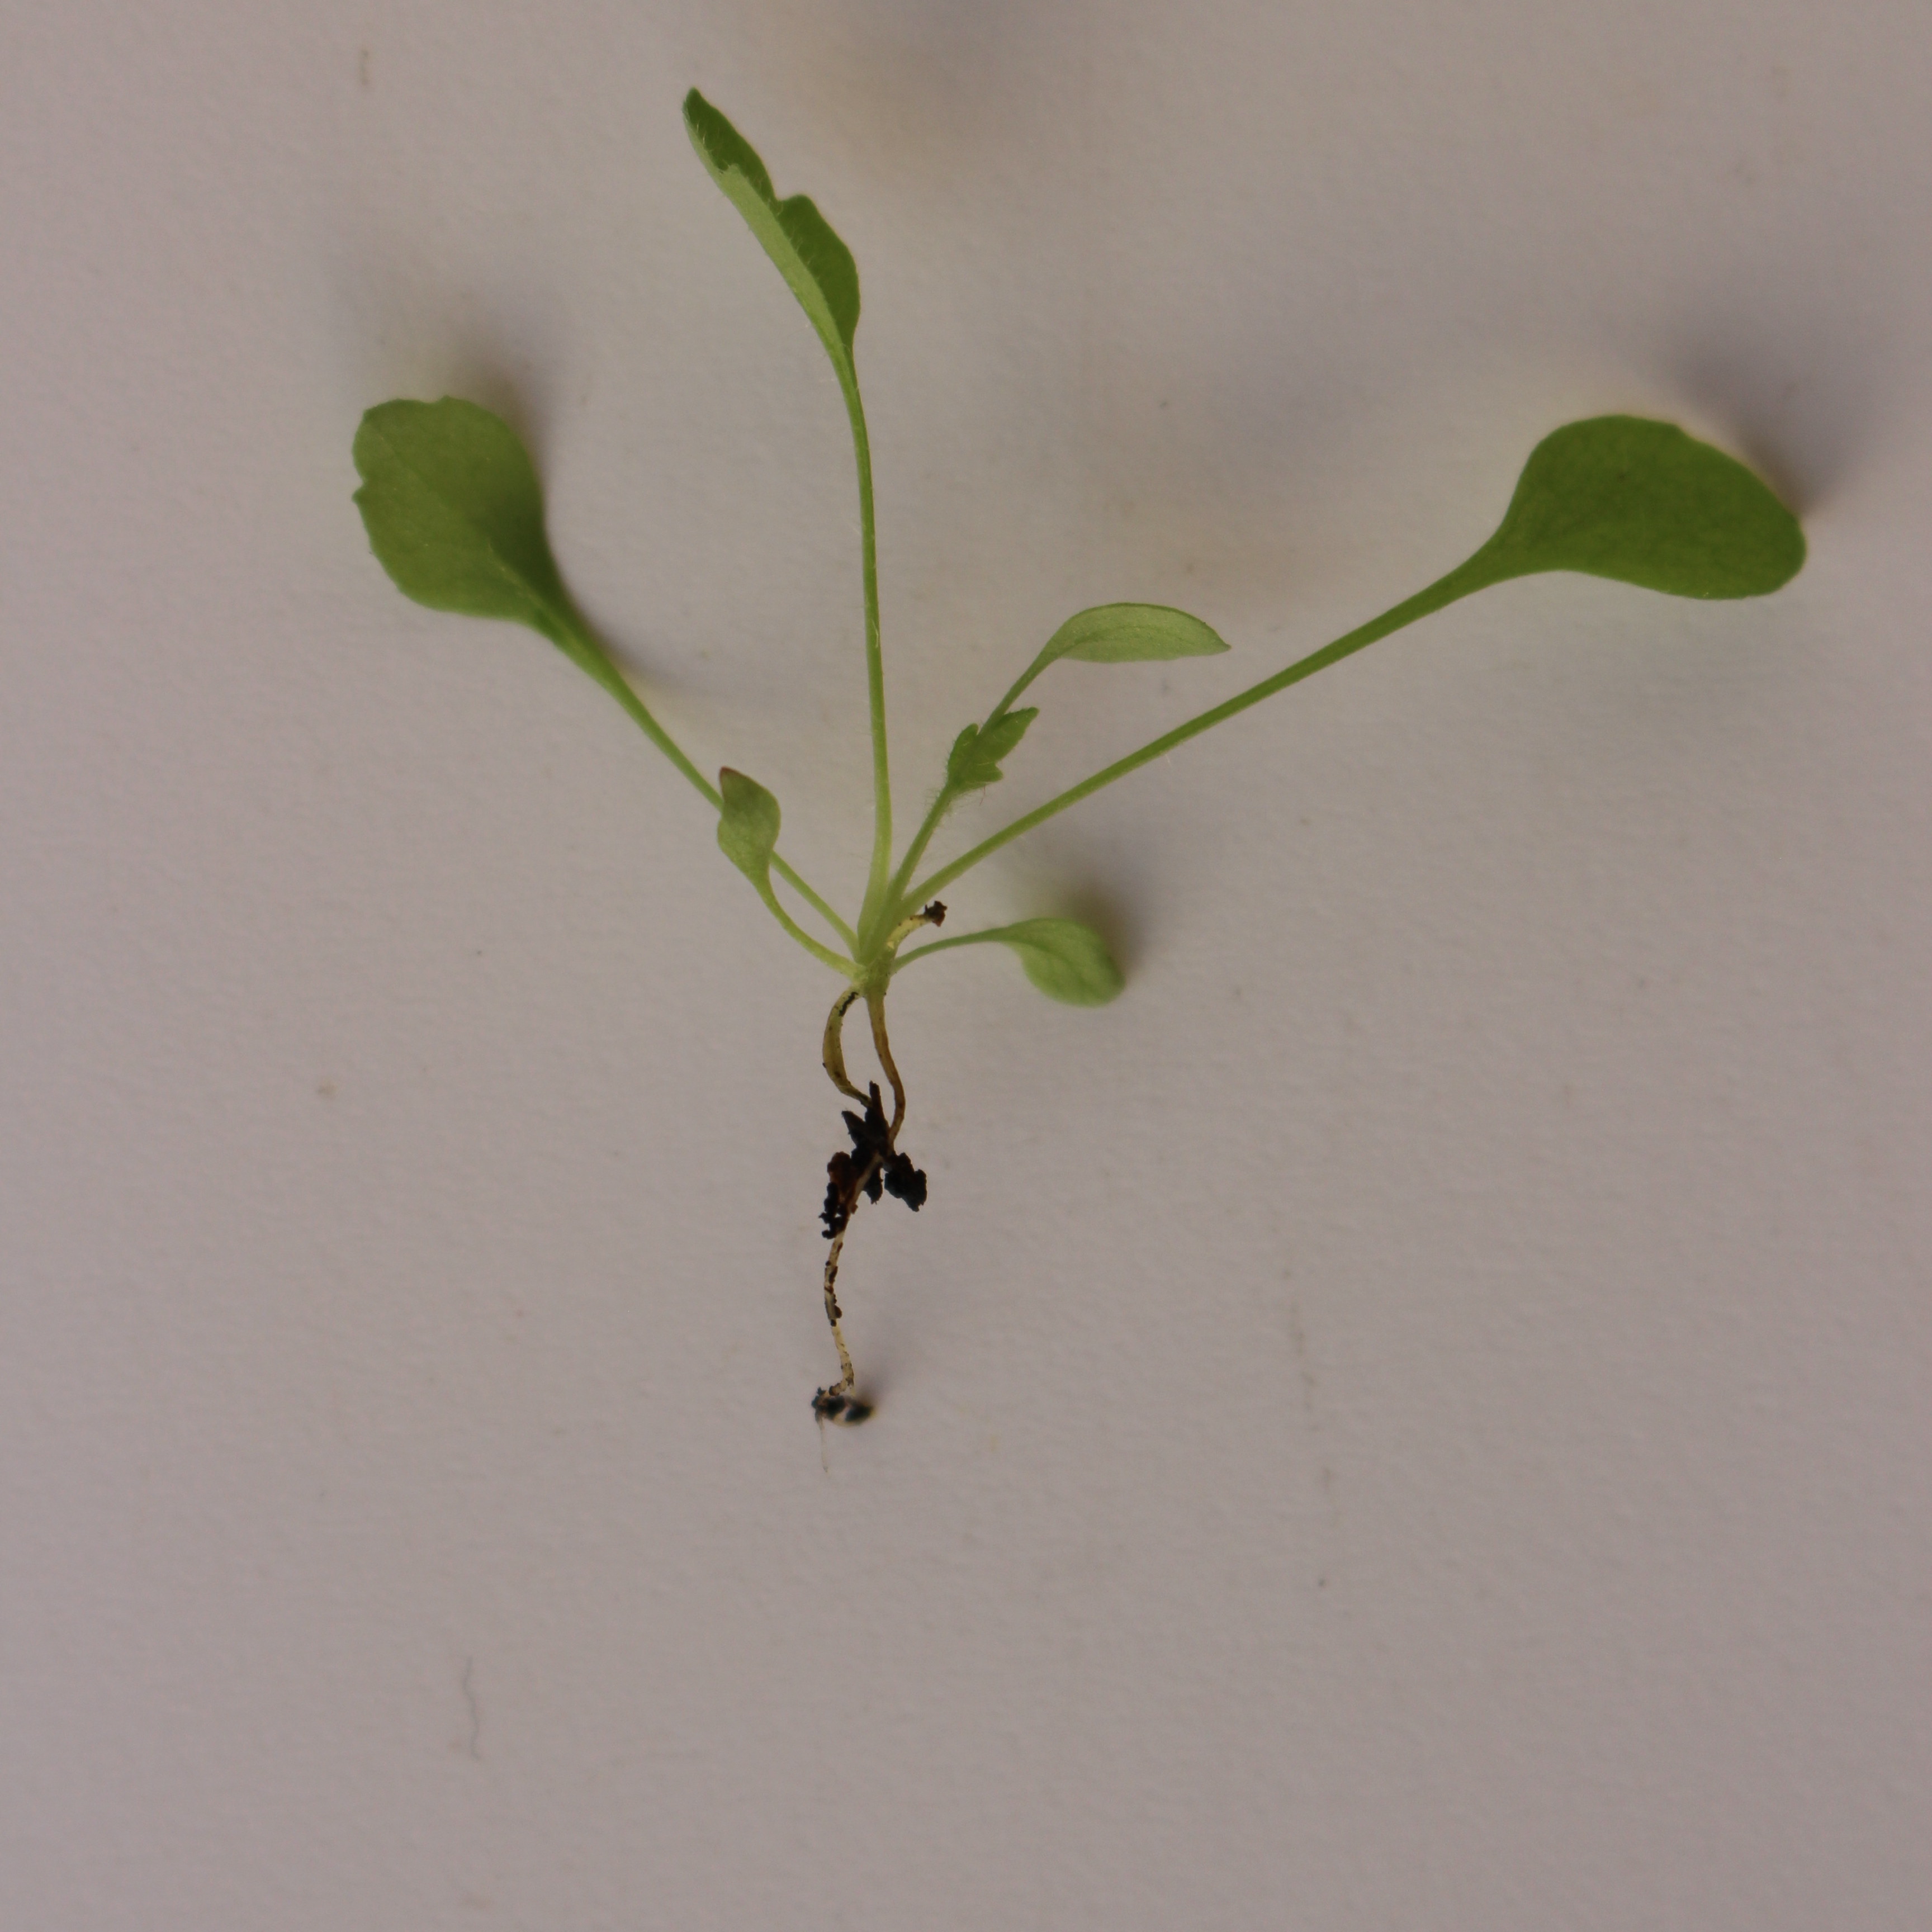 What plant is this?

Papaver rhoeas
